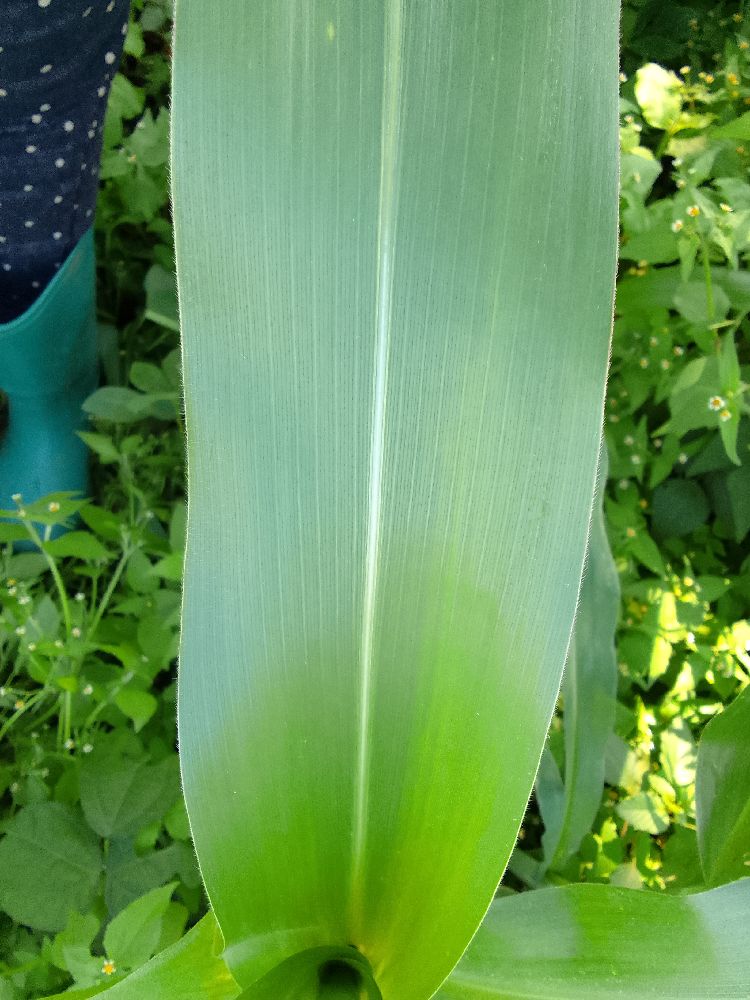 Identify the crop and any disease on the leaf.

maize, healthy
